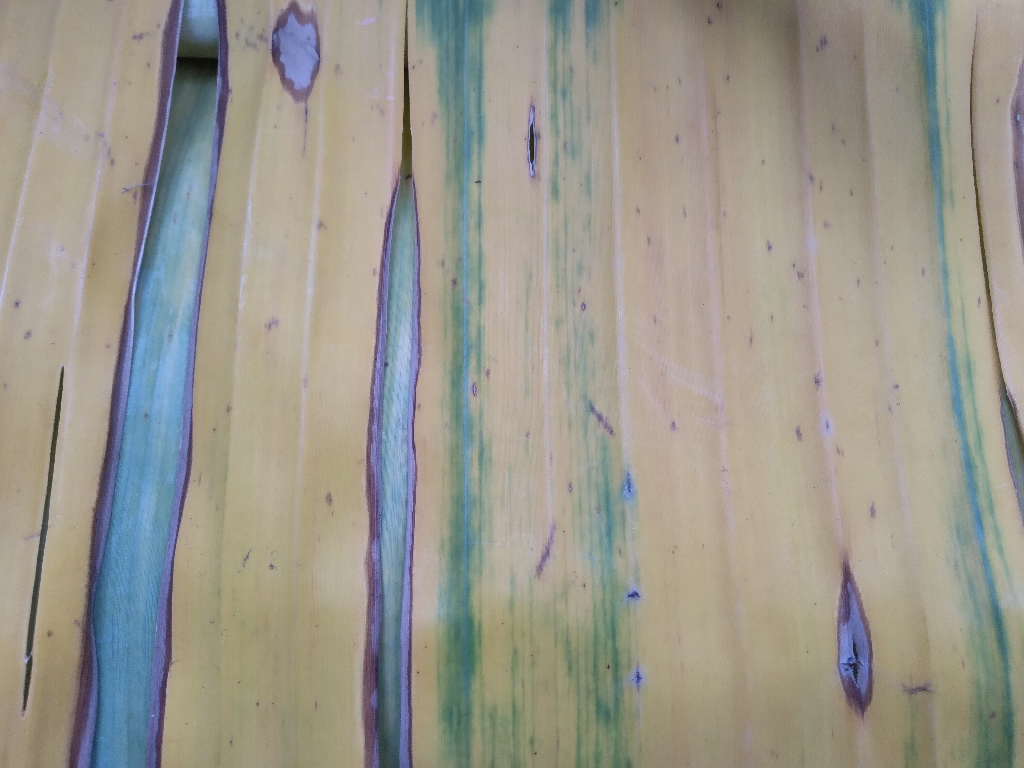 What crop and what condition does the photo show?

banana, fusarium wilt race 1
